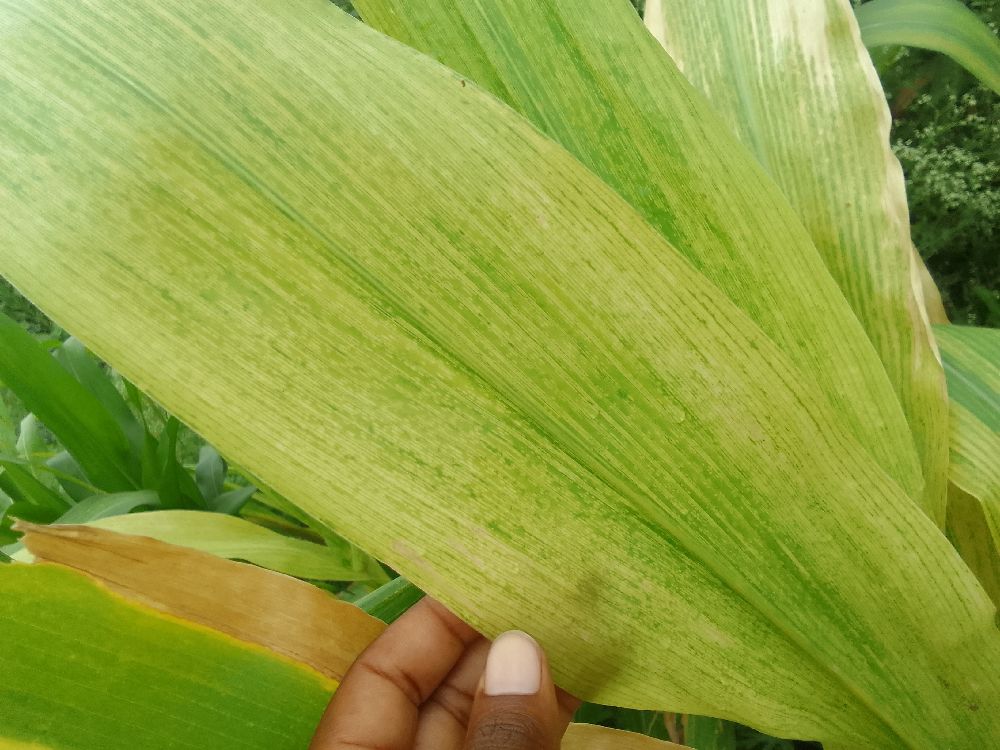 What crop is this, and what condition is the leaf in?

maize, maize lethal necrosis
